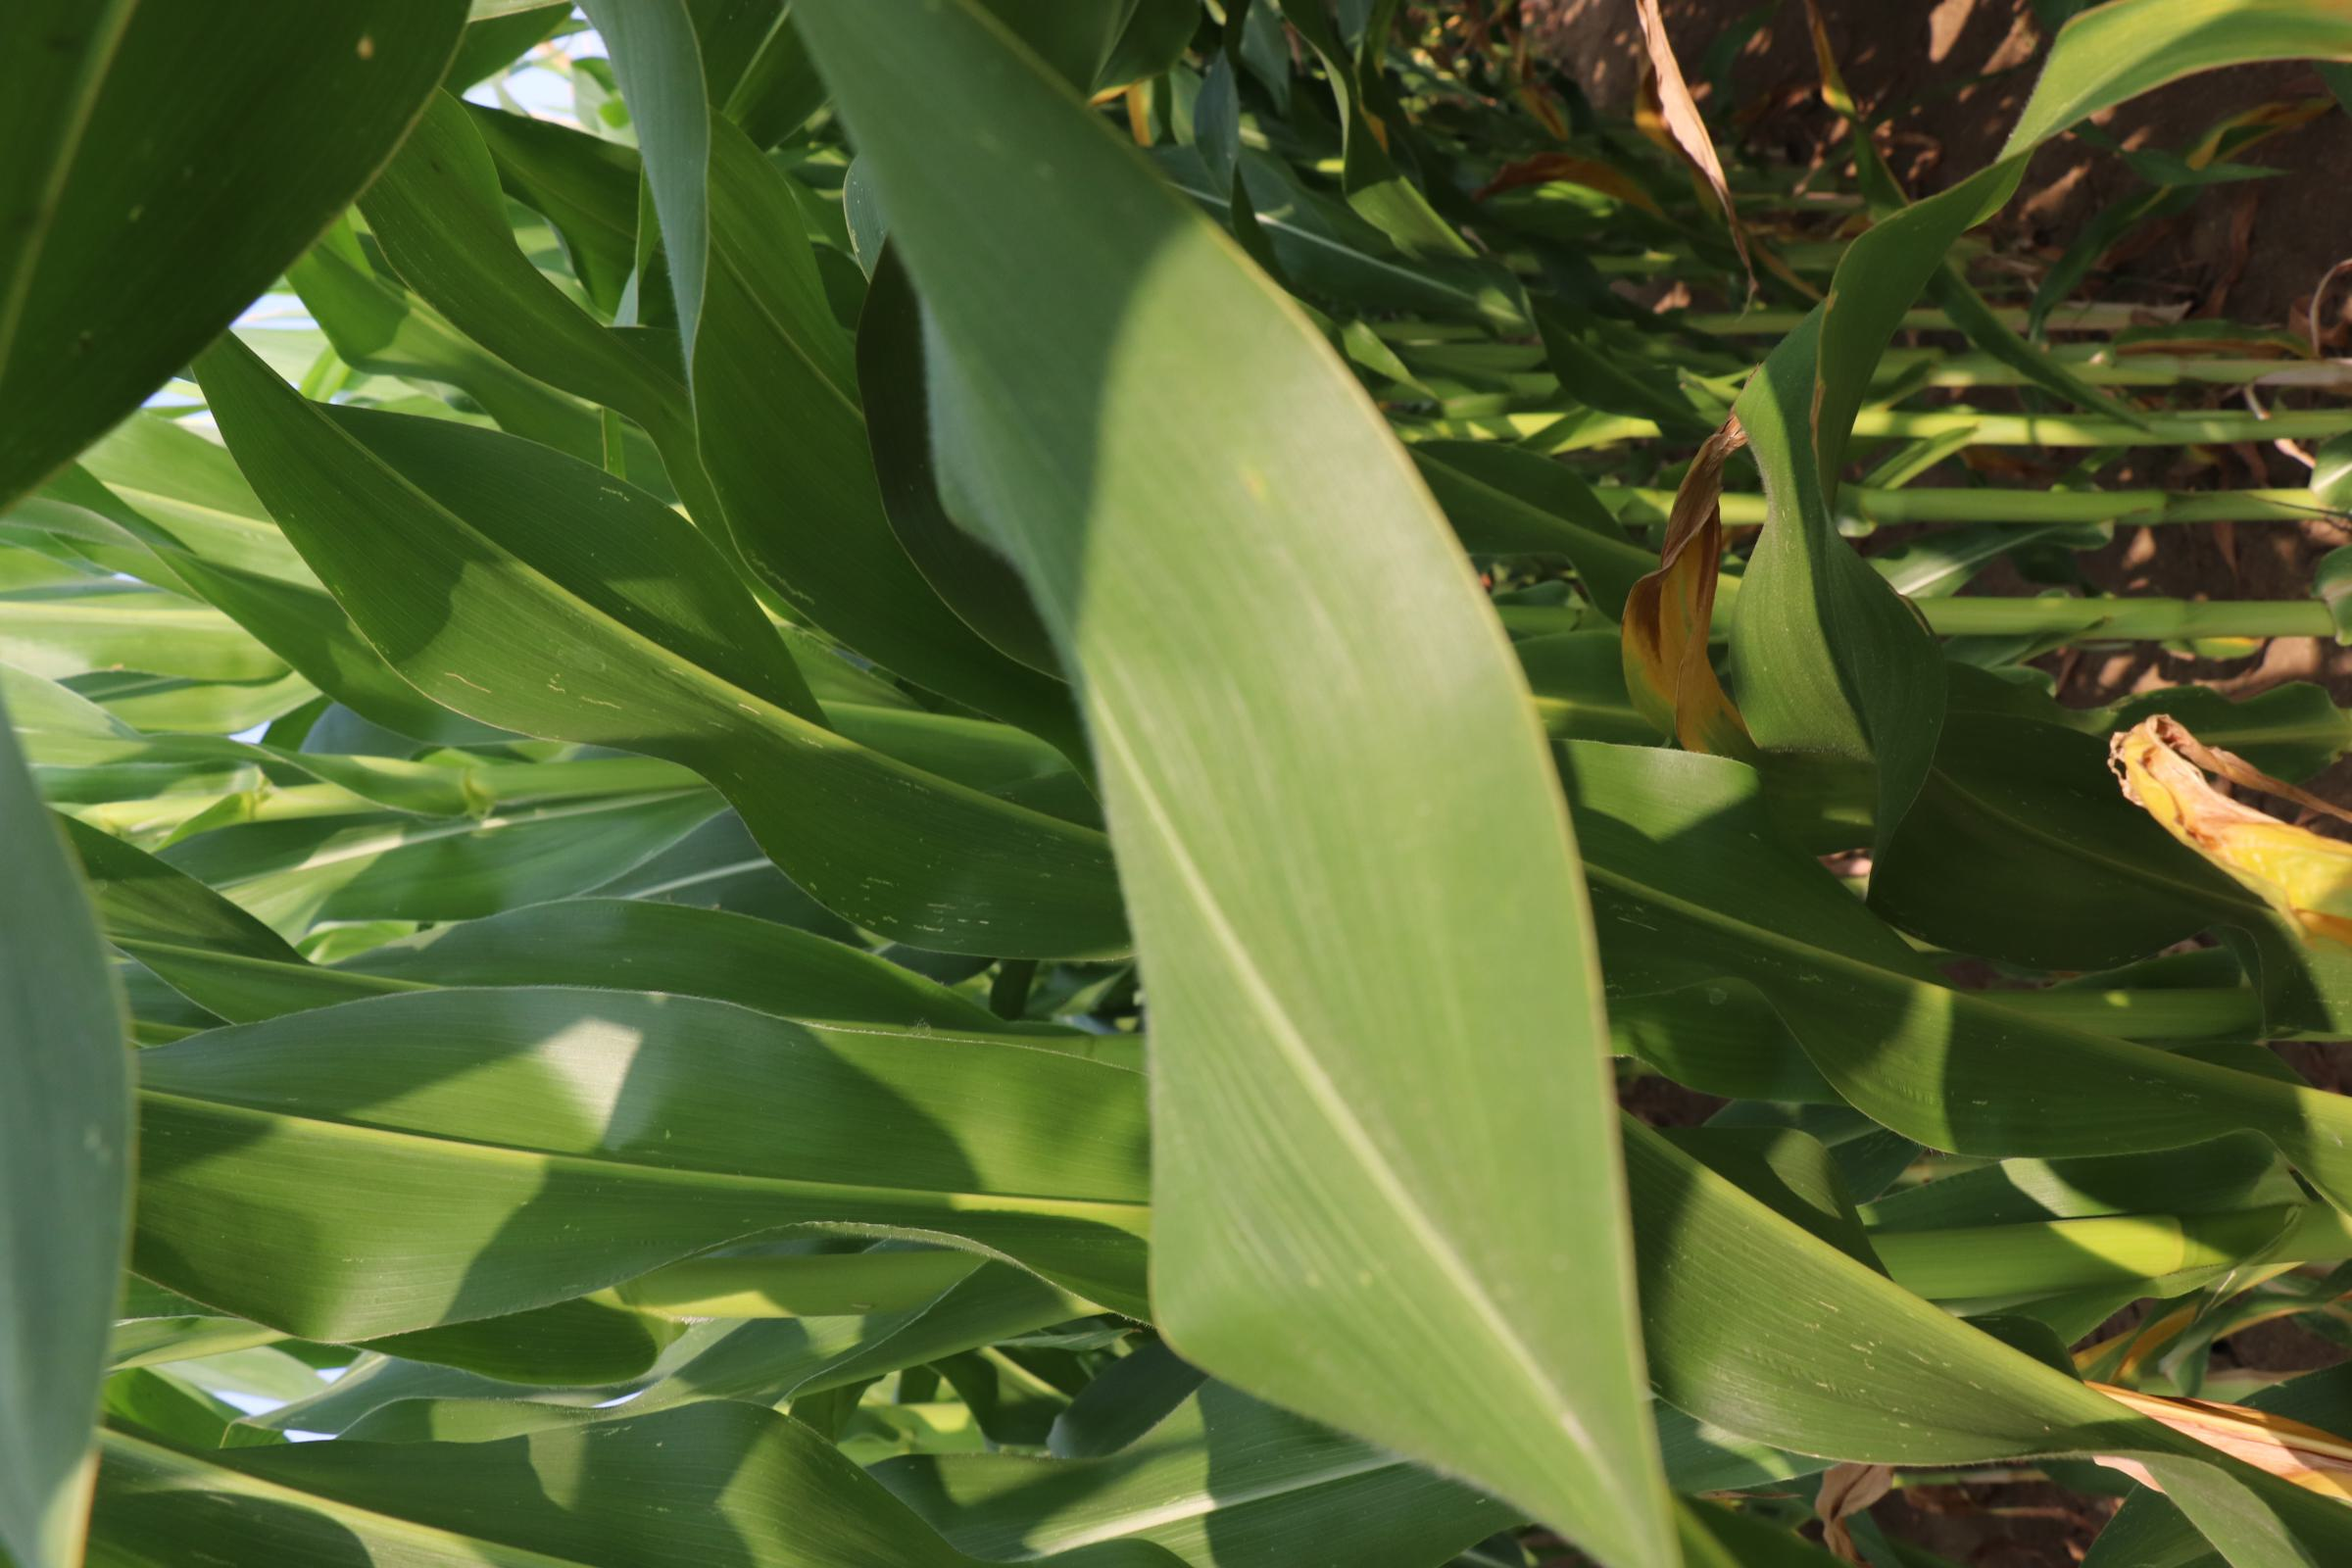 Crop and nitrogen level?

maize, reduced nitrogen fertilisation
